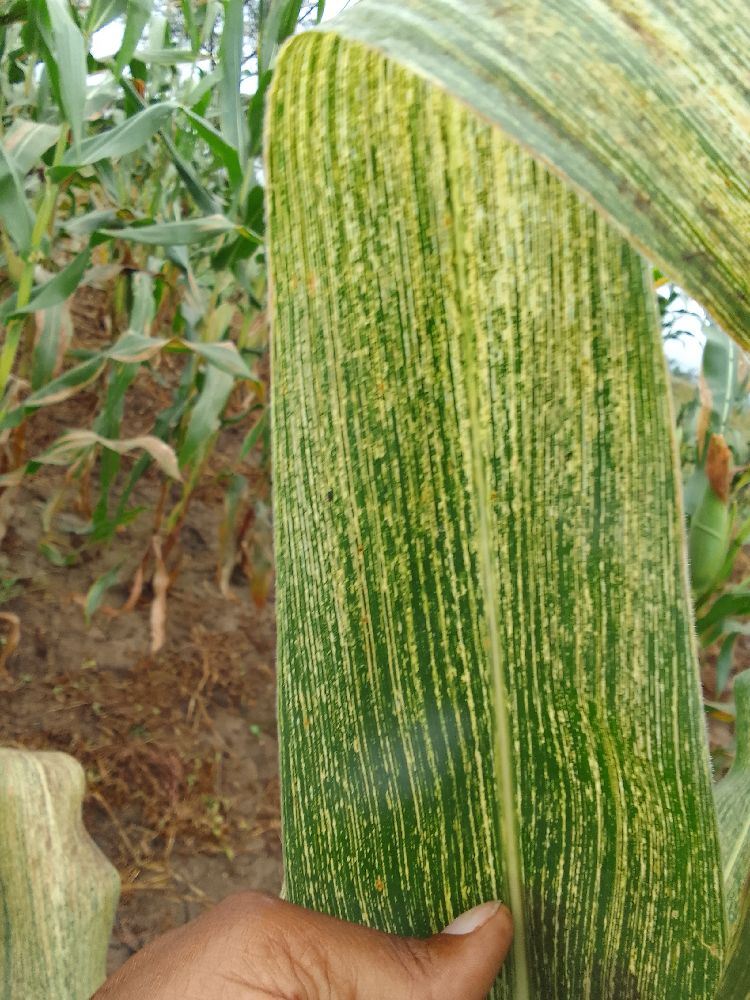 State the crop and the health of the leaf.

maize, maize streak virus
